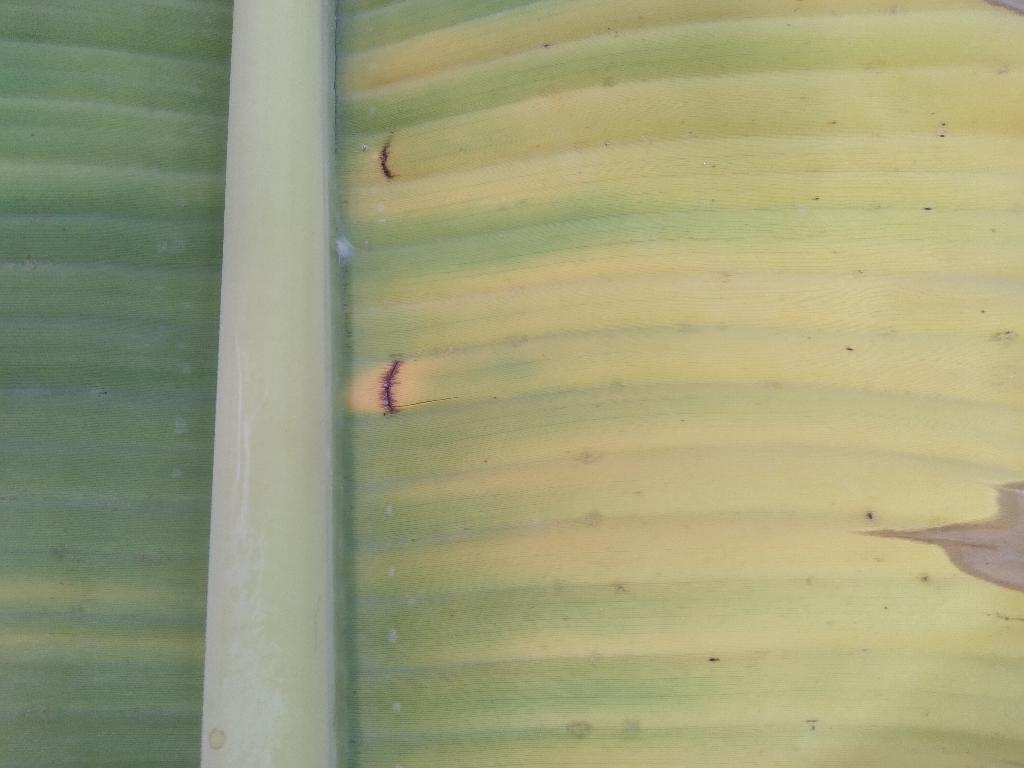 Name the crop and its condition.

banana, fusarium wilt race 1
